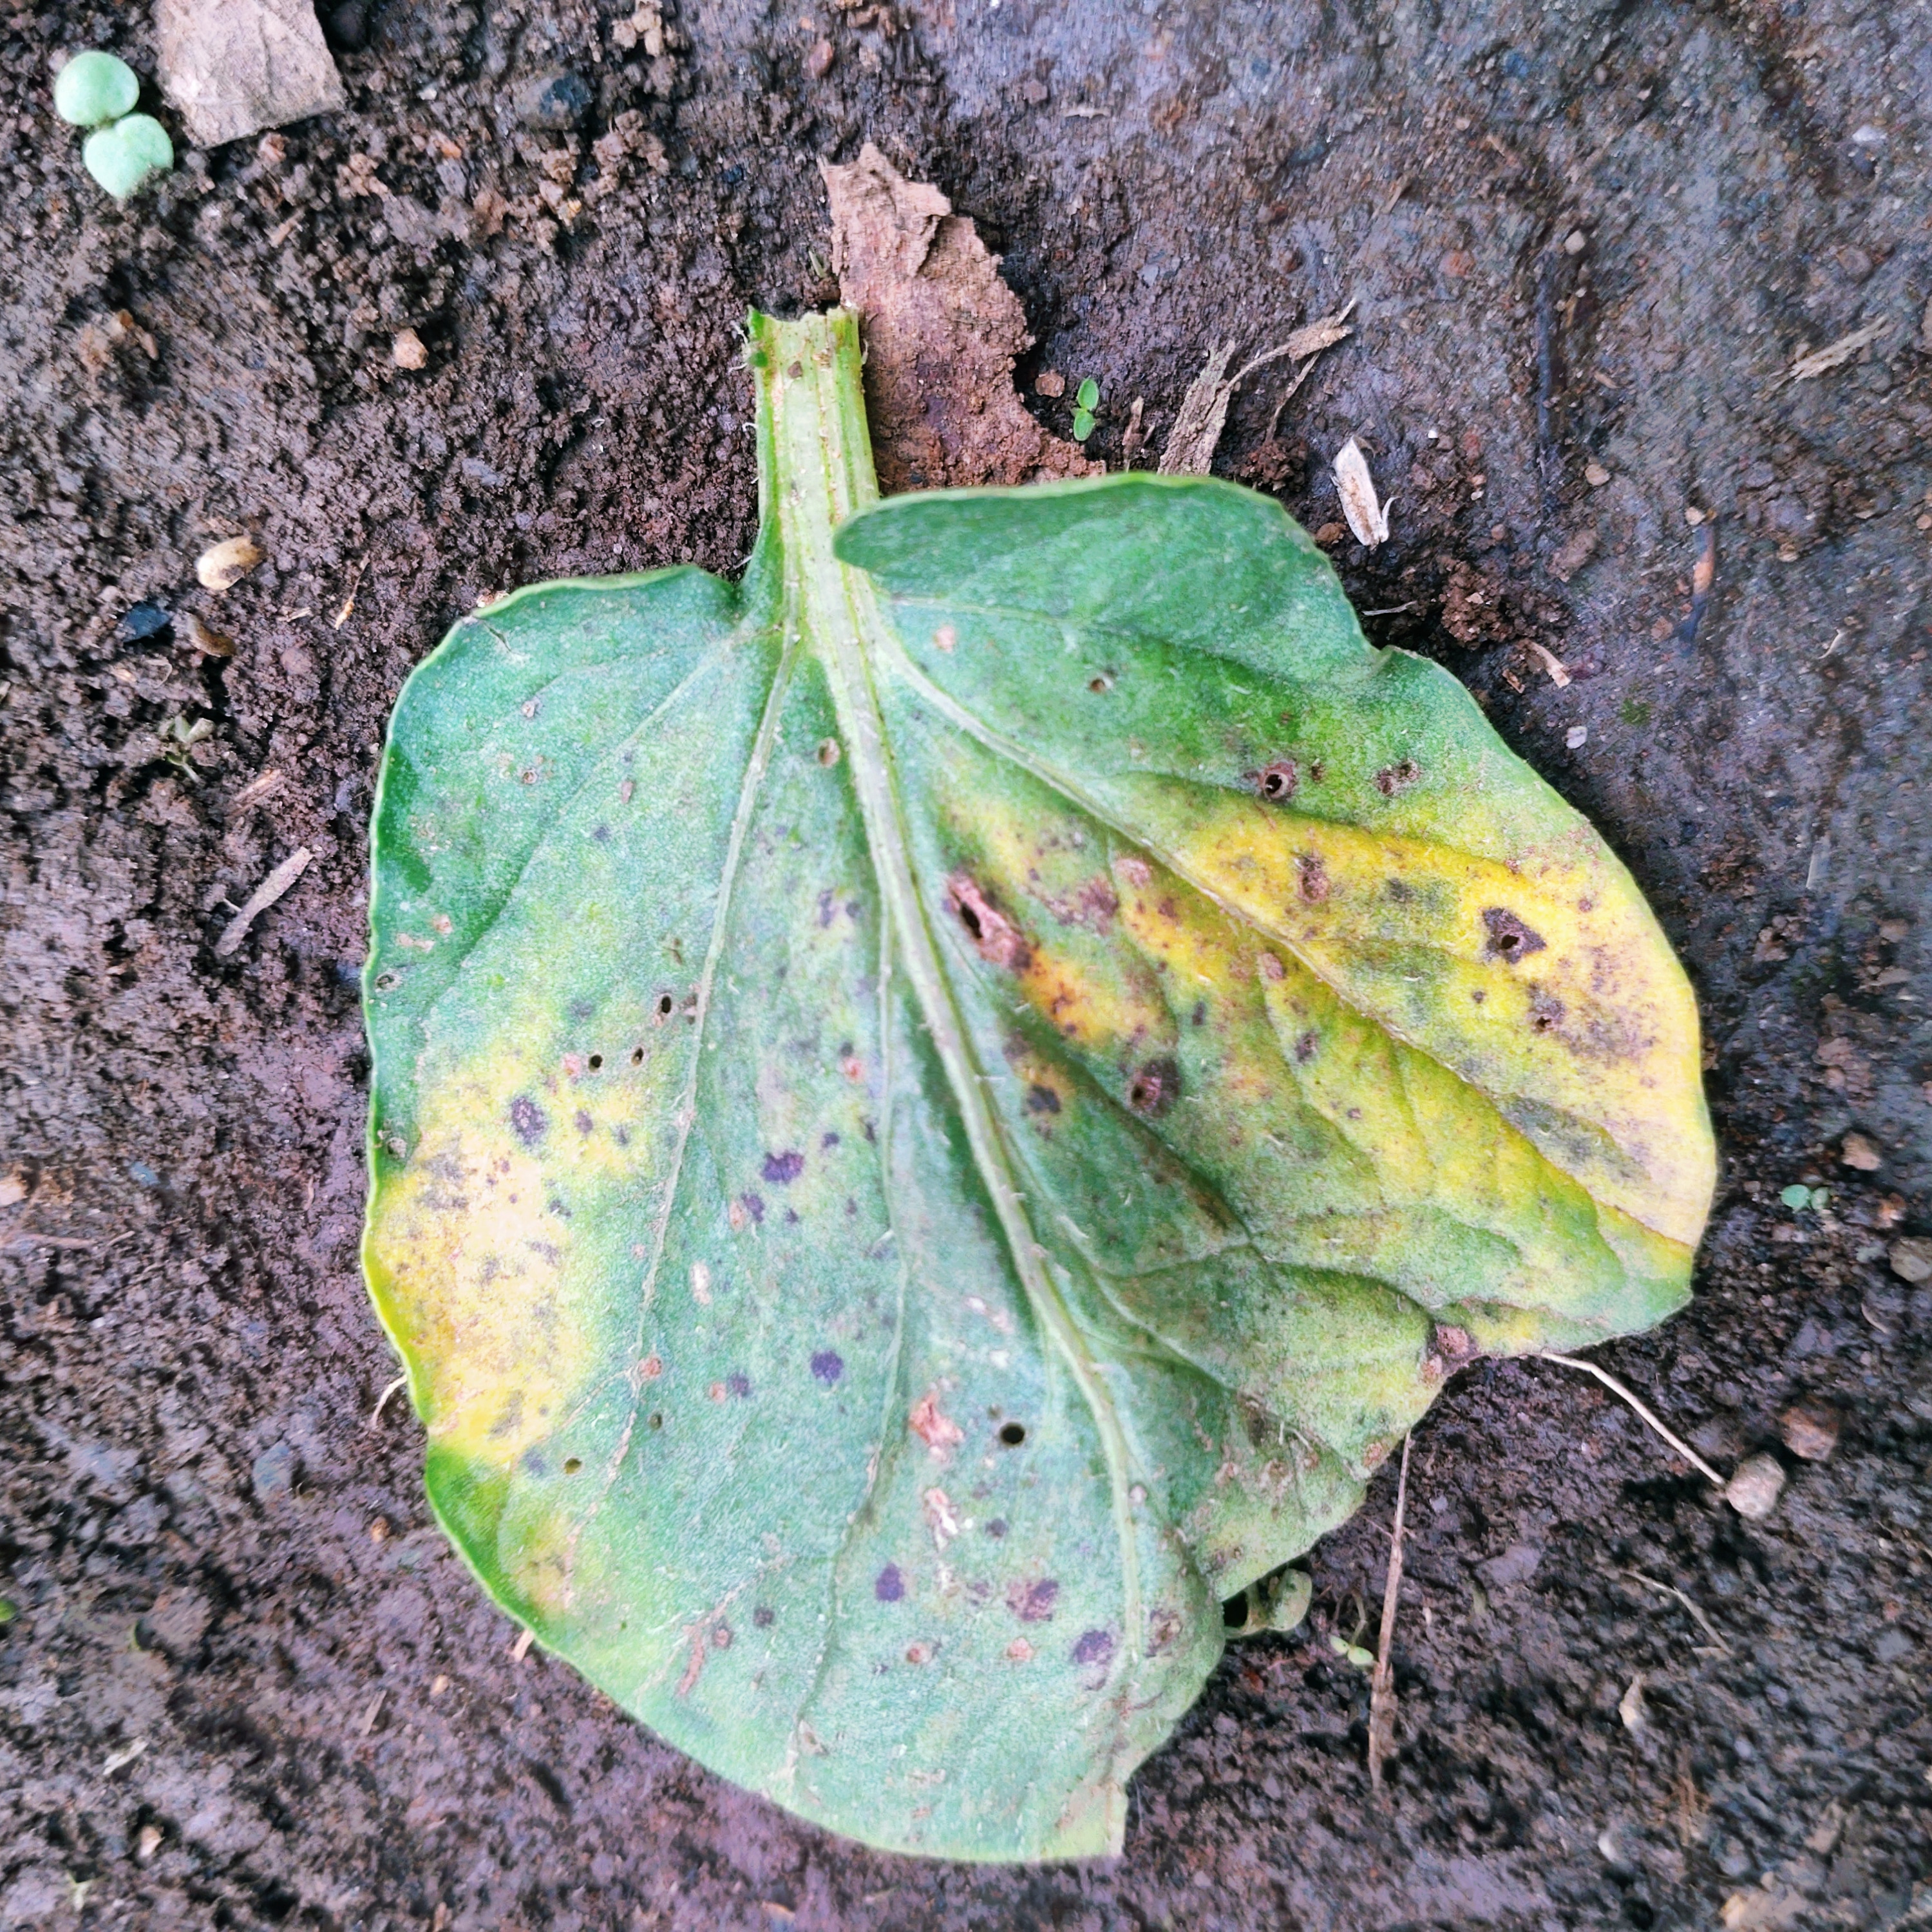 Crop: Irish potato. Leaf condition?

late blight
